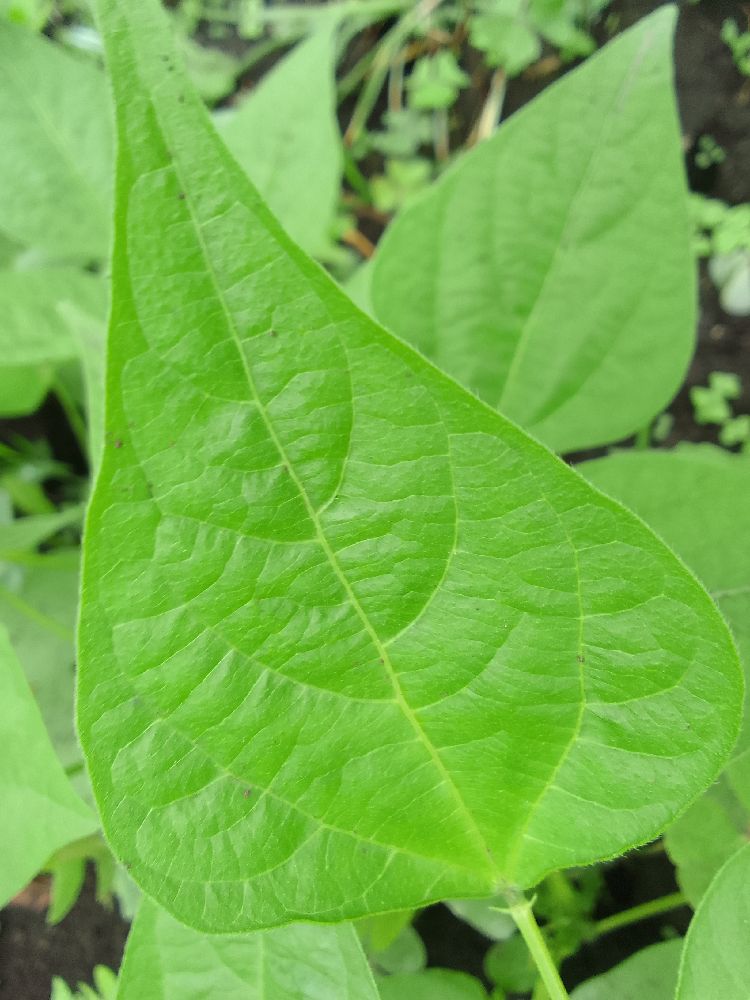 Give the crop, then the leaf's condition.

common bean, healthy
